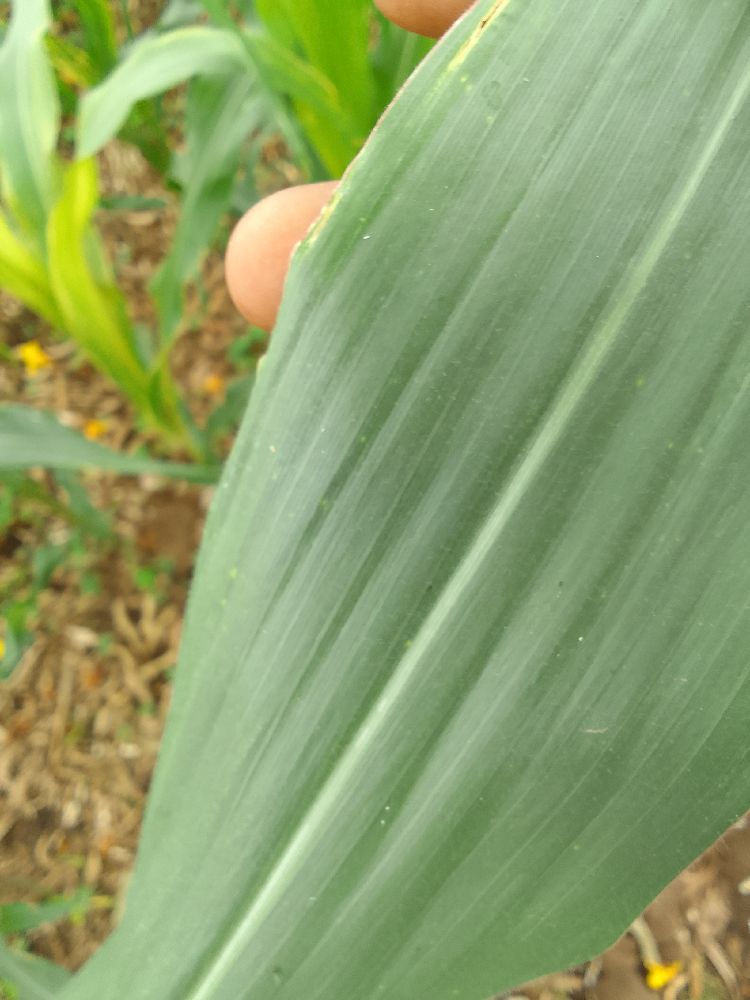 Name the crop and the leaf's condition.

maize, healthy
